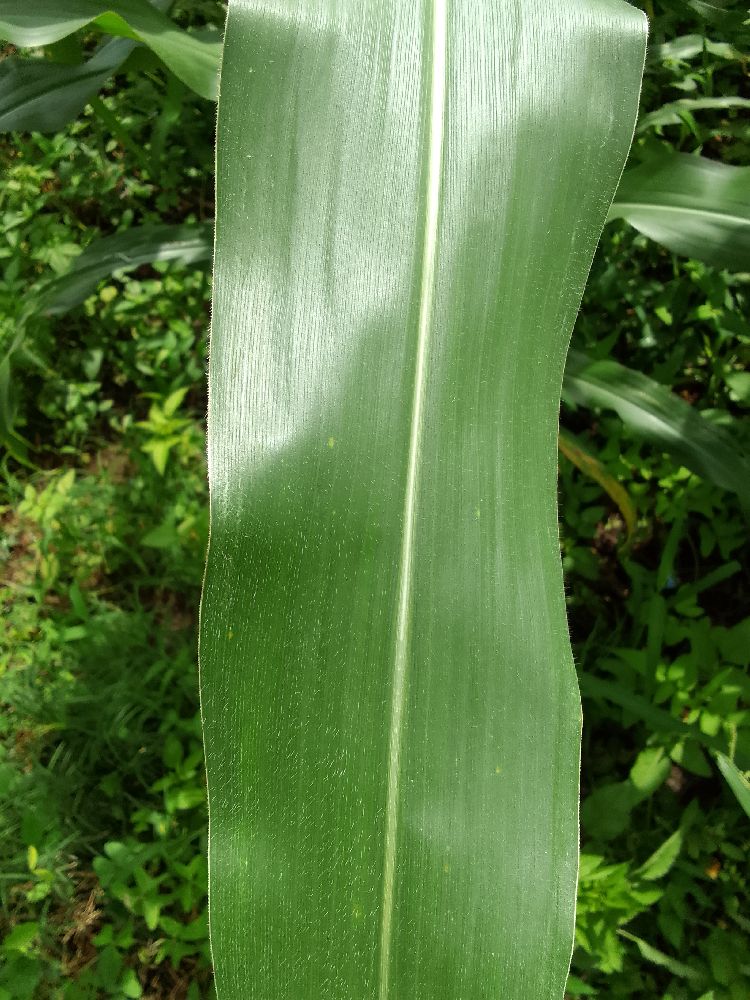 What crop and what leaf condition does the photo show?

maize, healthy
